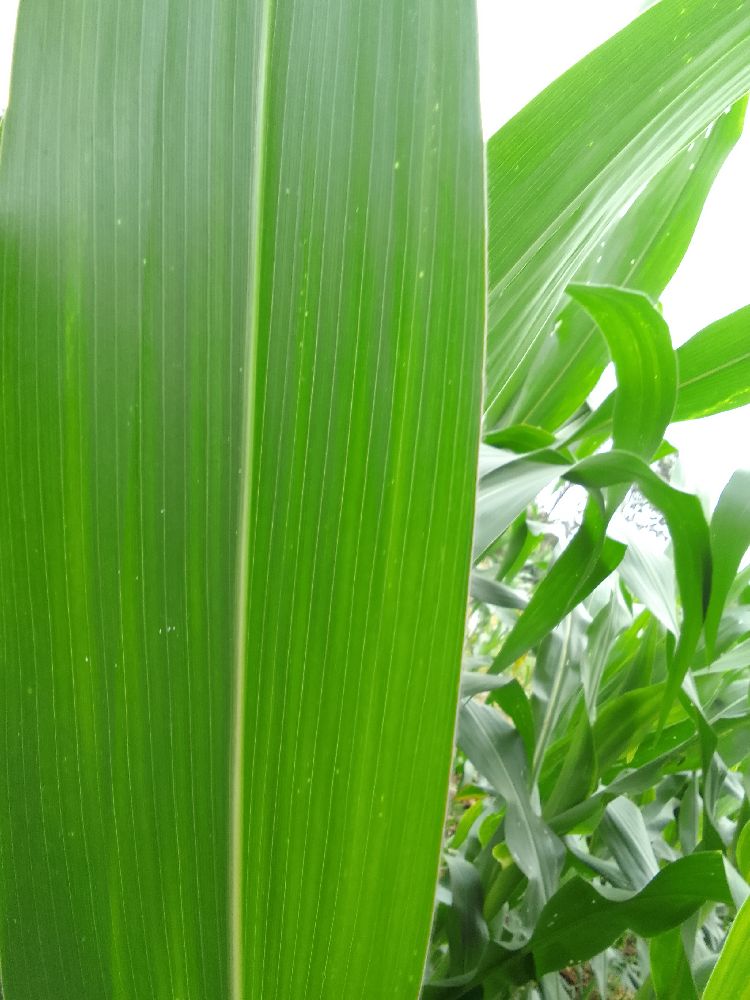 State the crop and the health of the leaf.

maize, healthy
